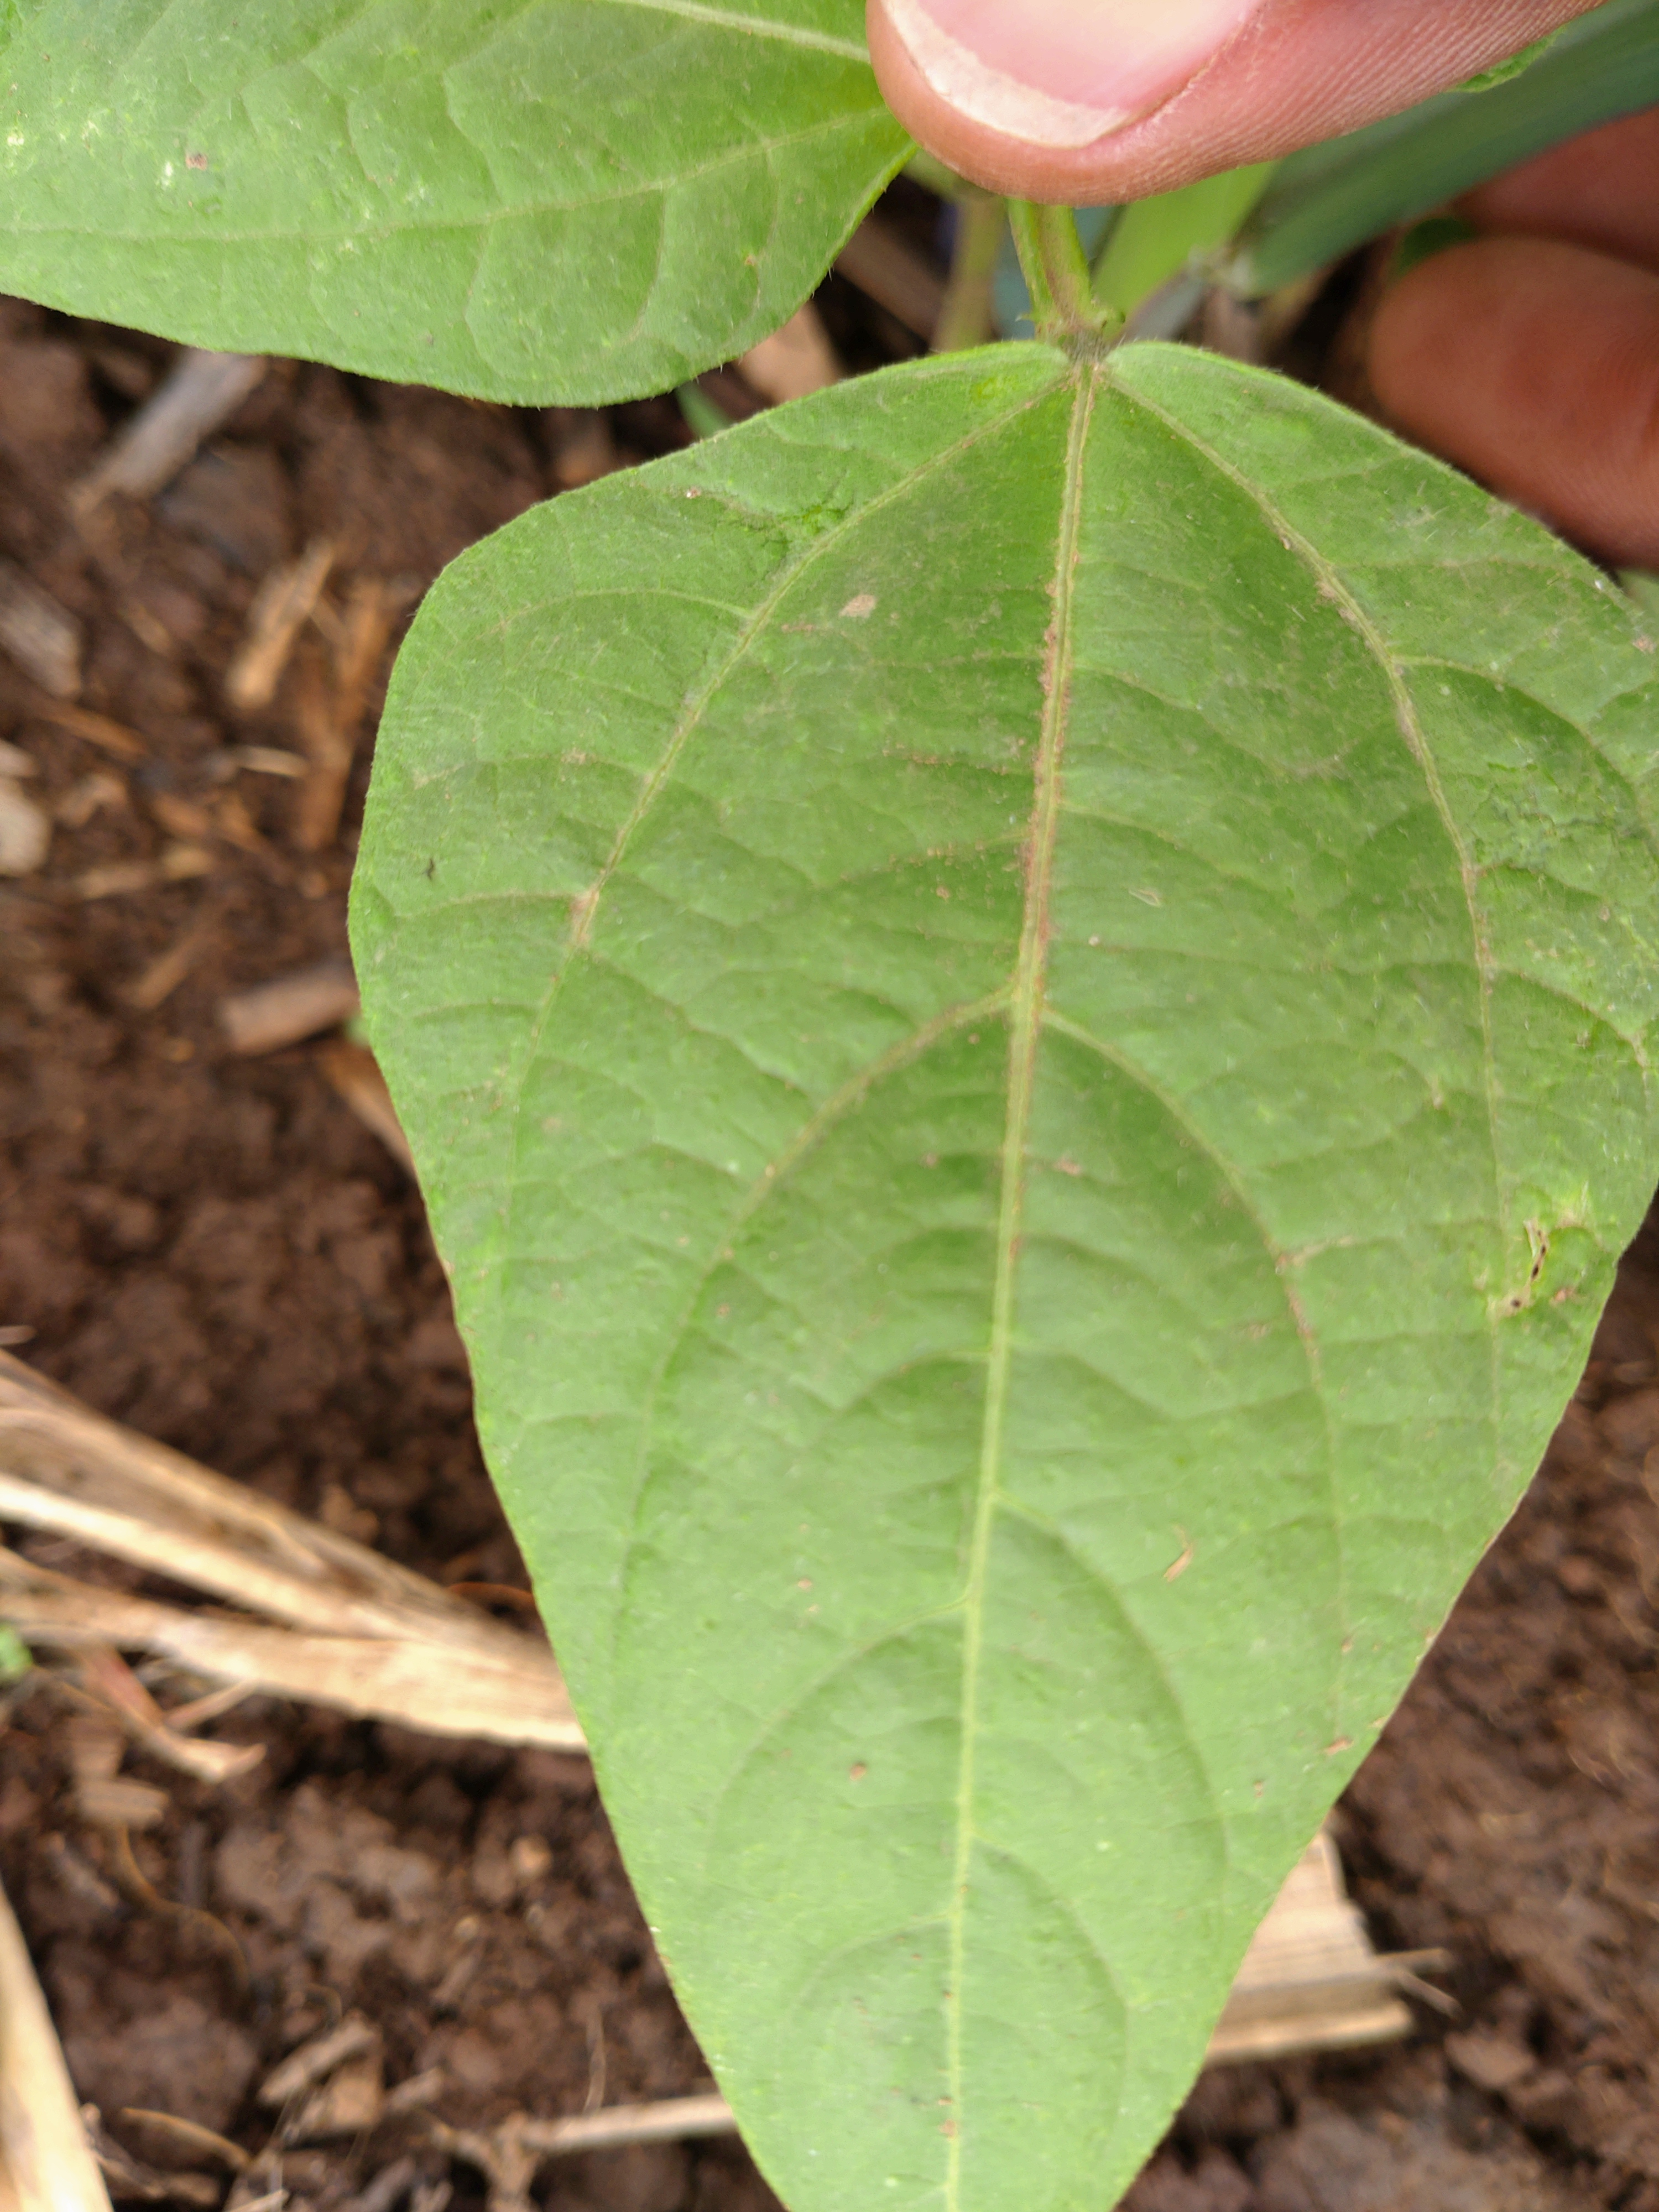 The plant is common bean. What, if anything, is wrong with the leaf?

healthy
